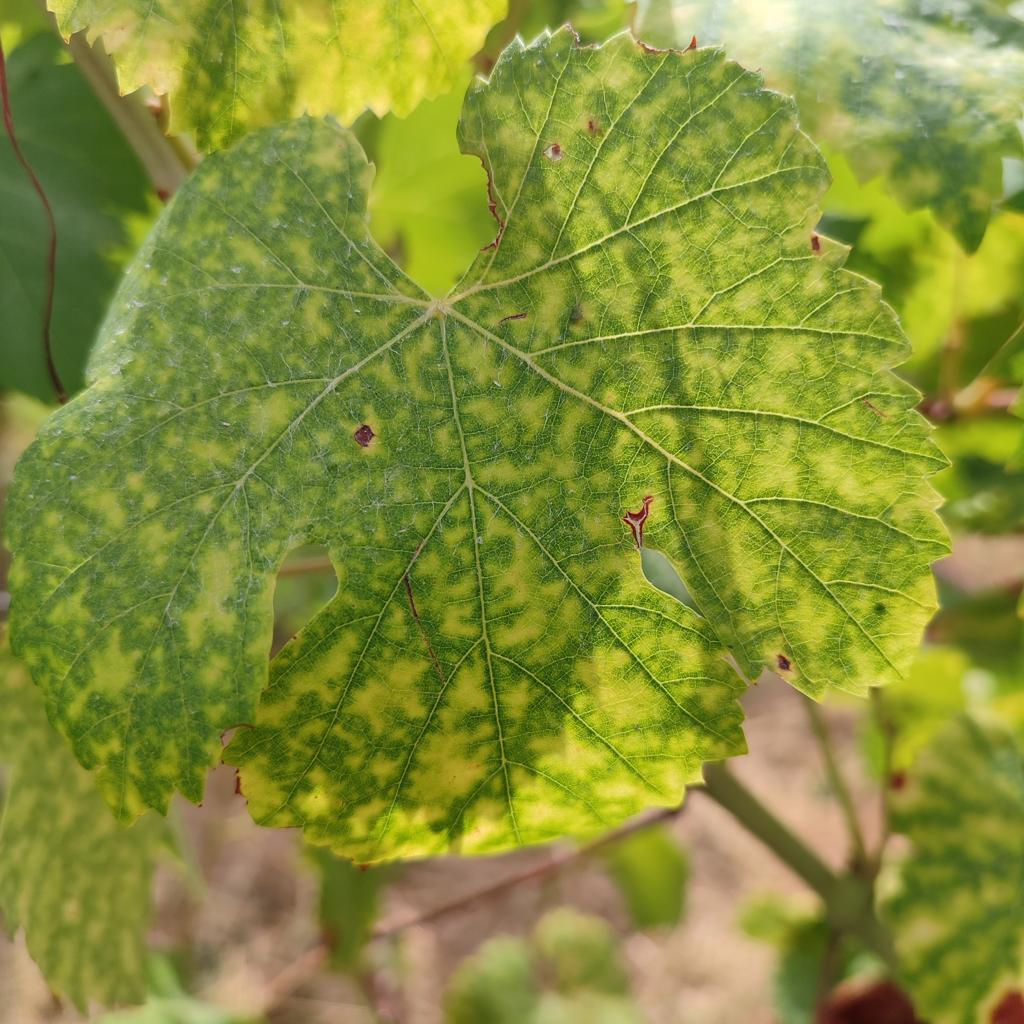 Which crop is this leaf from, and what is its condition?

grapevine, esca complex
